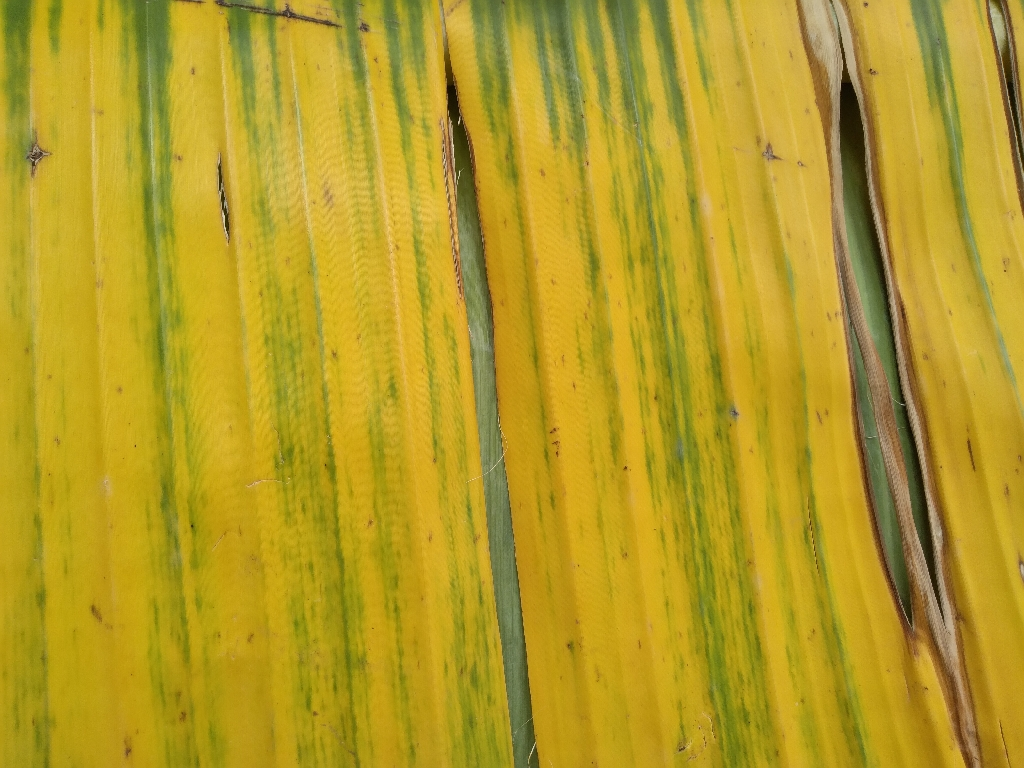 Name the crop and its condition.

banana, fusarium wilt race 1
